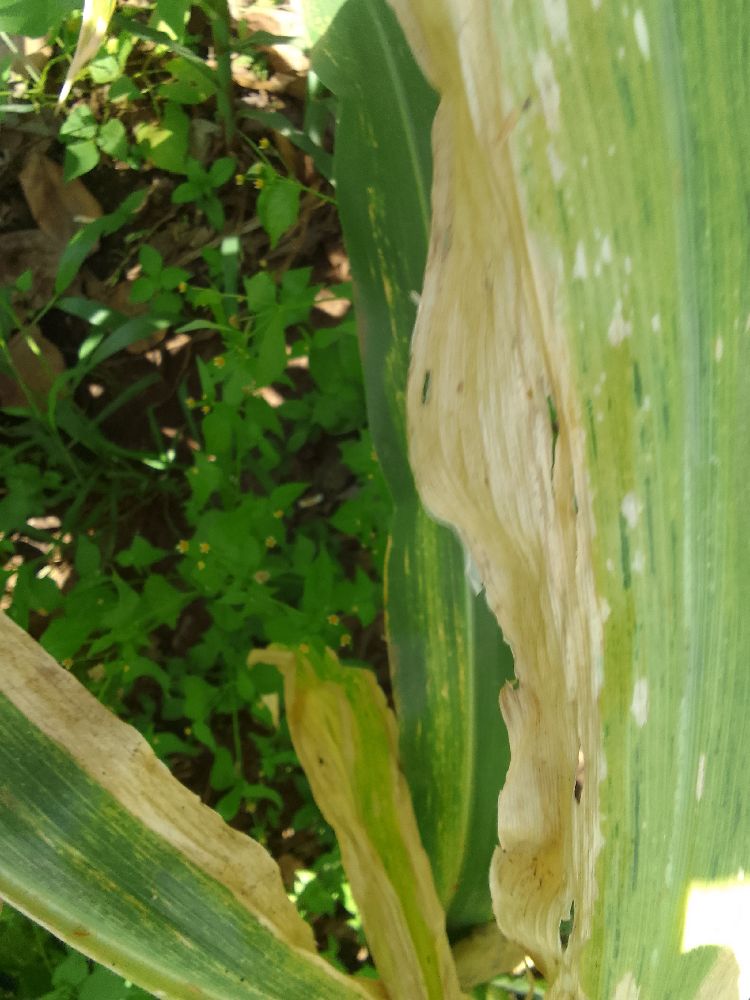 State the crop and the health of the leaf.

maize, maize lethal necrosis
